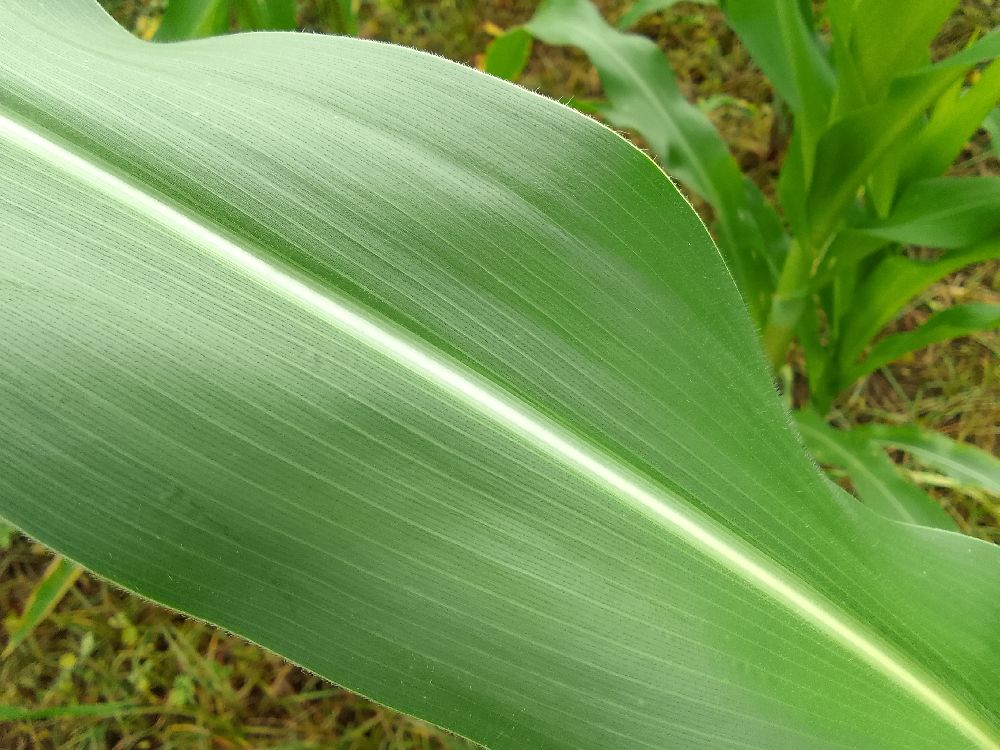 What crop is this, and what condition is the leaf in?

maize, healthy
